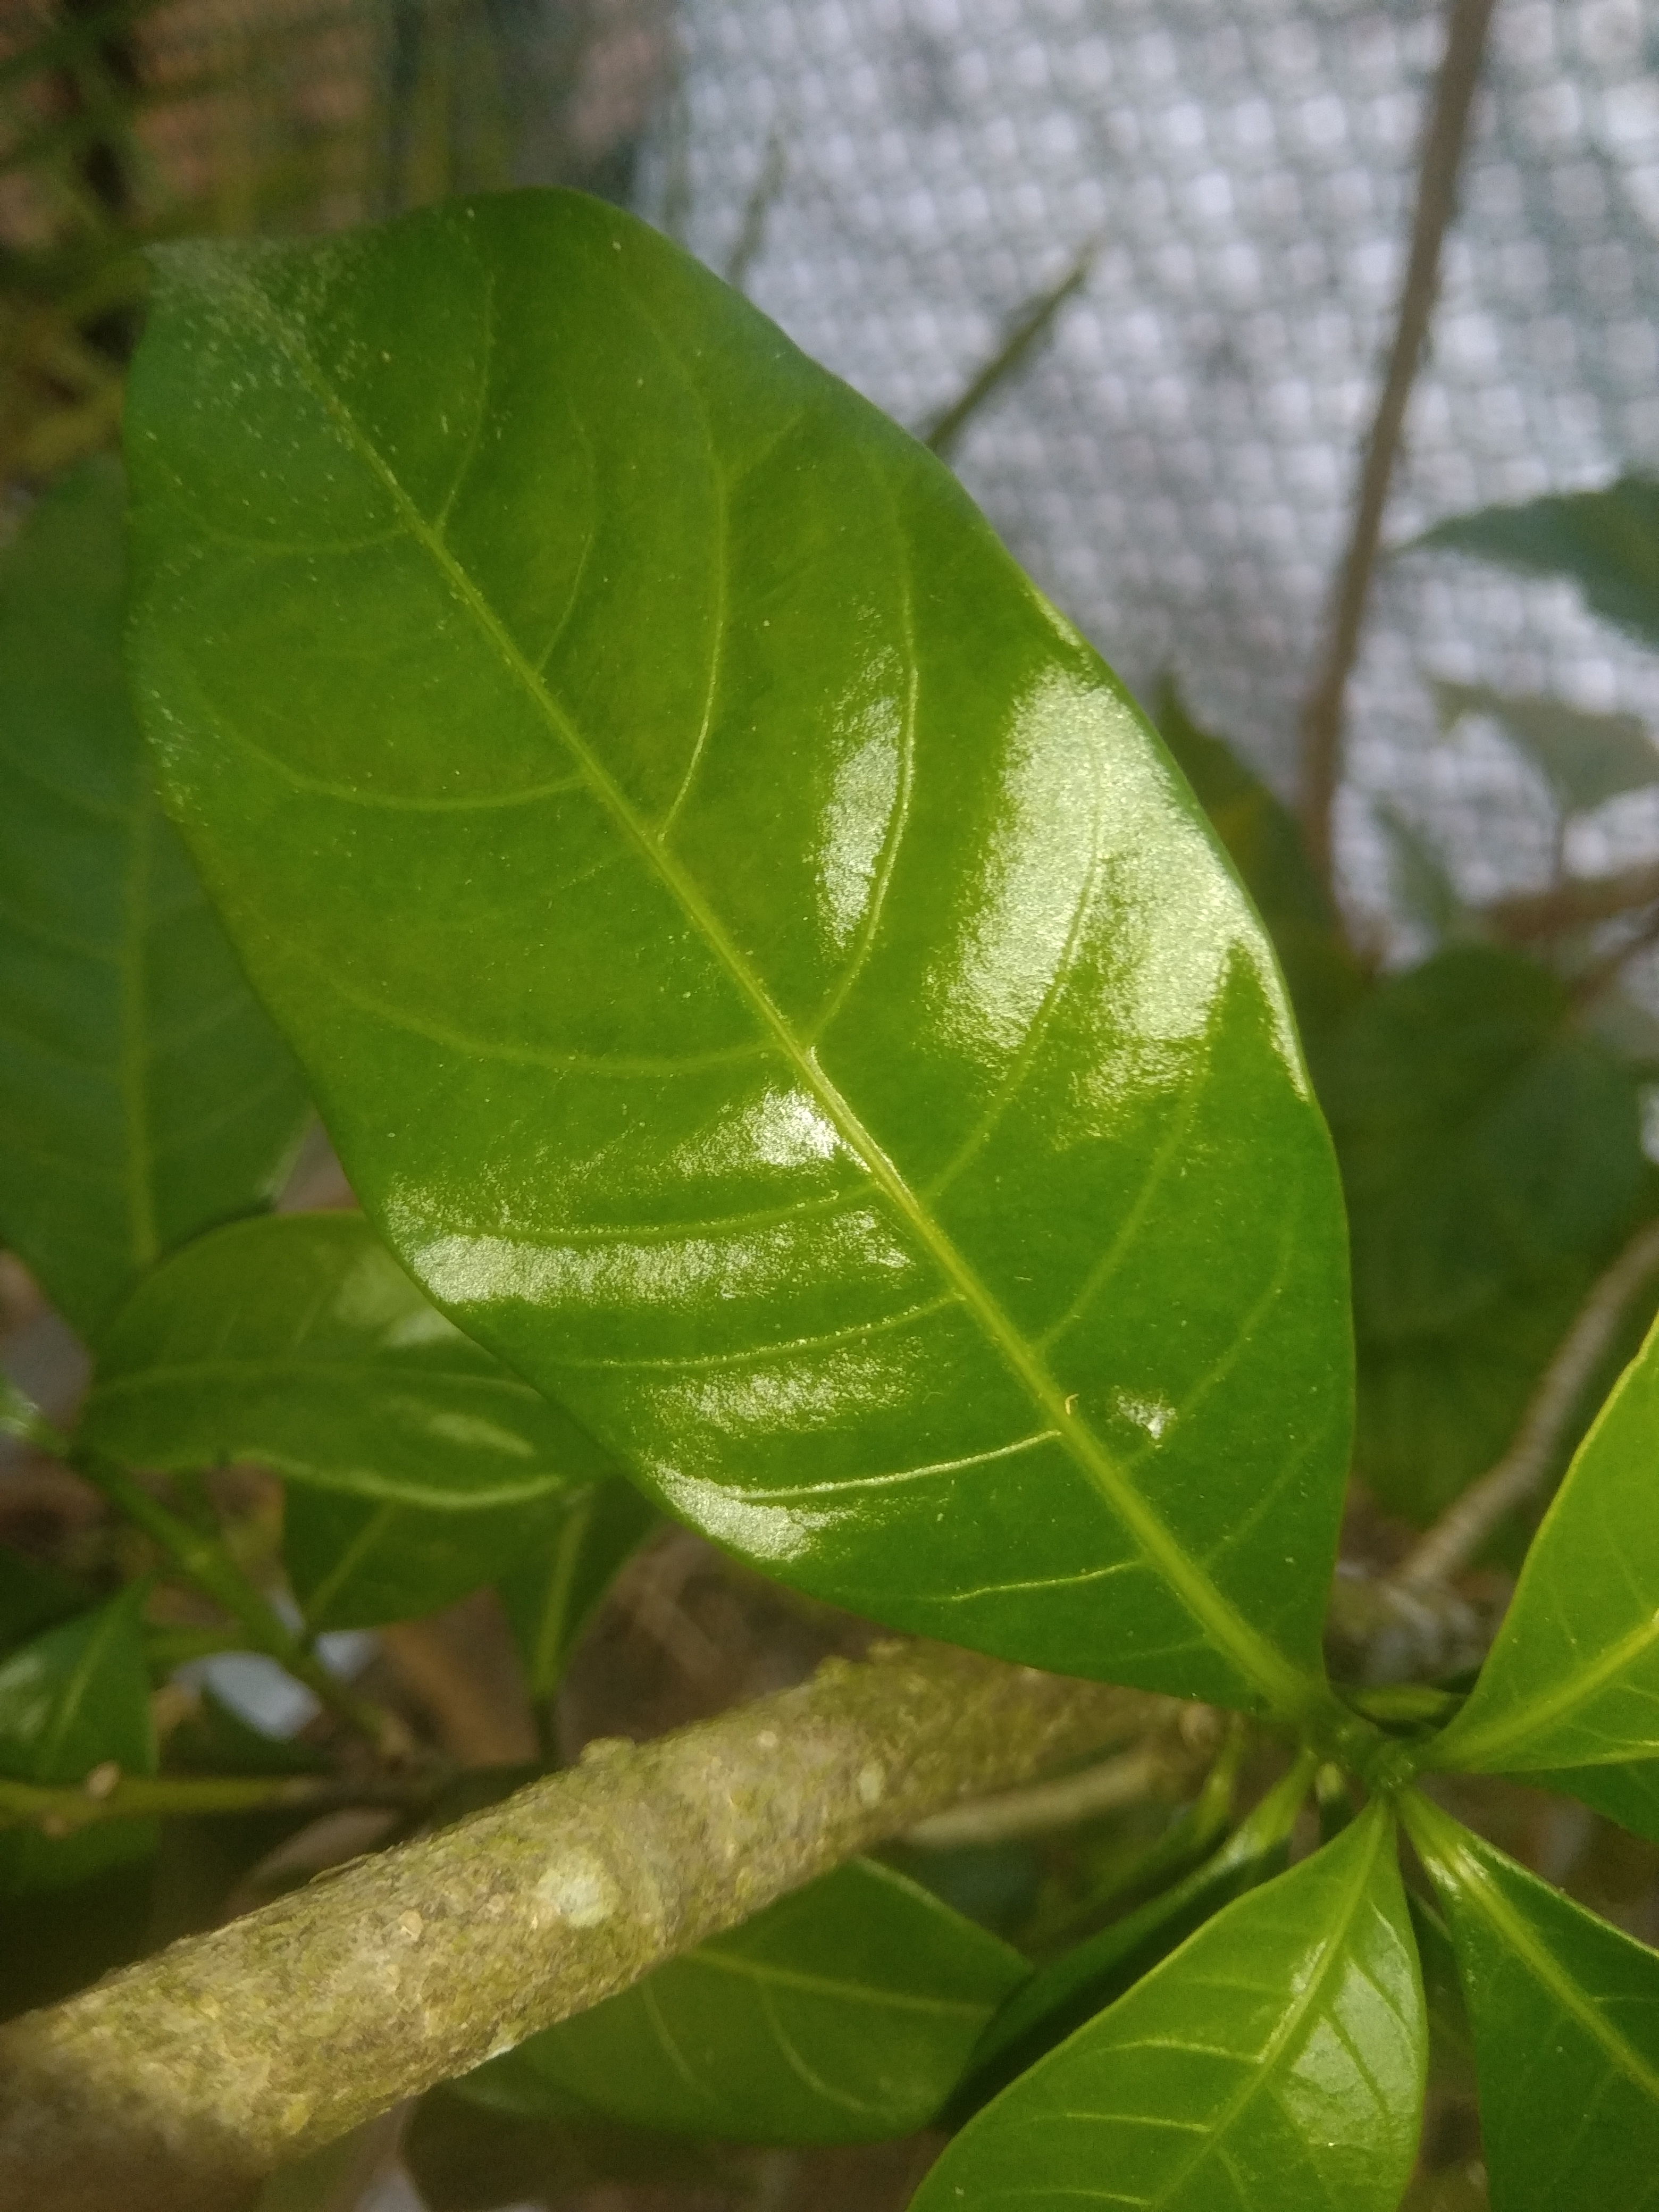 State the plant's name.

togor
